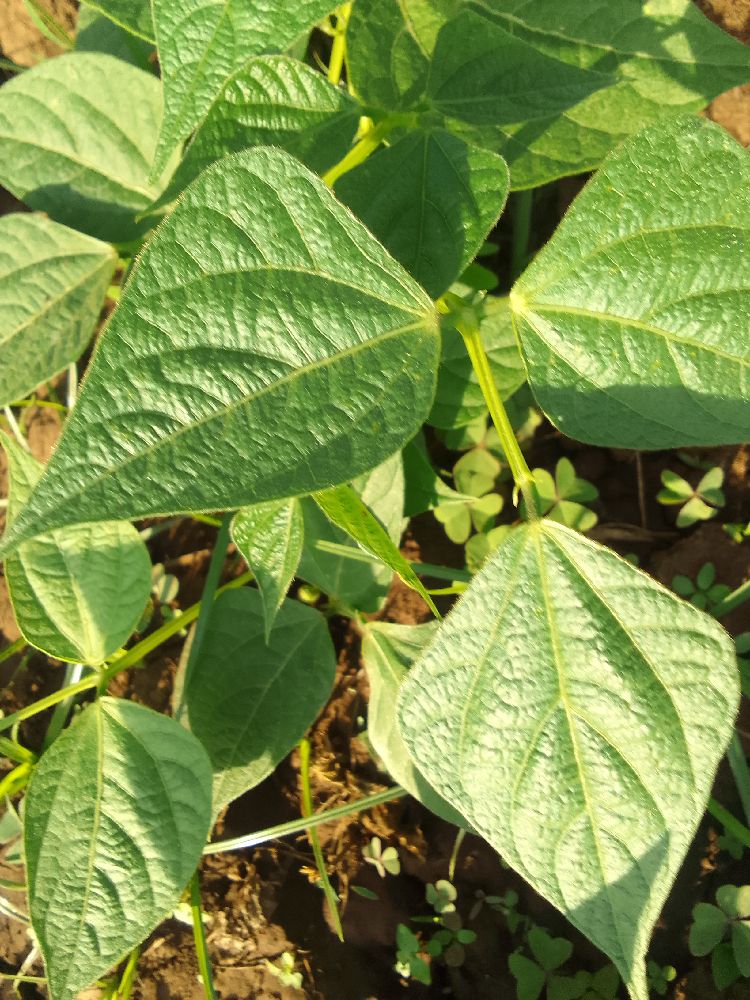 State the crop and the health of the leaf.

common bean, healthy
